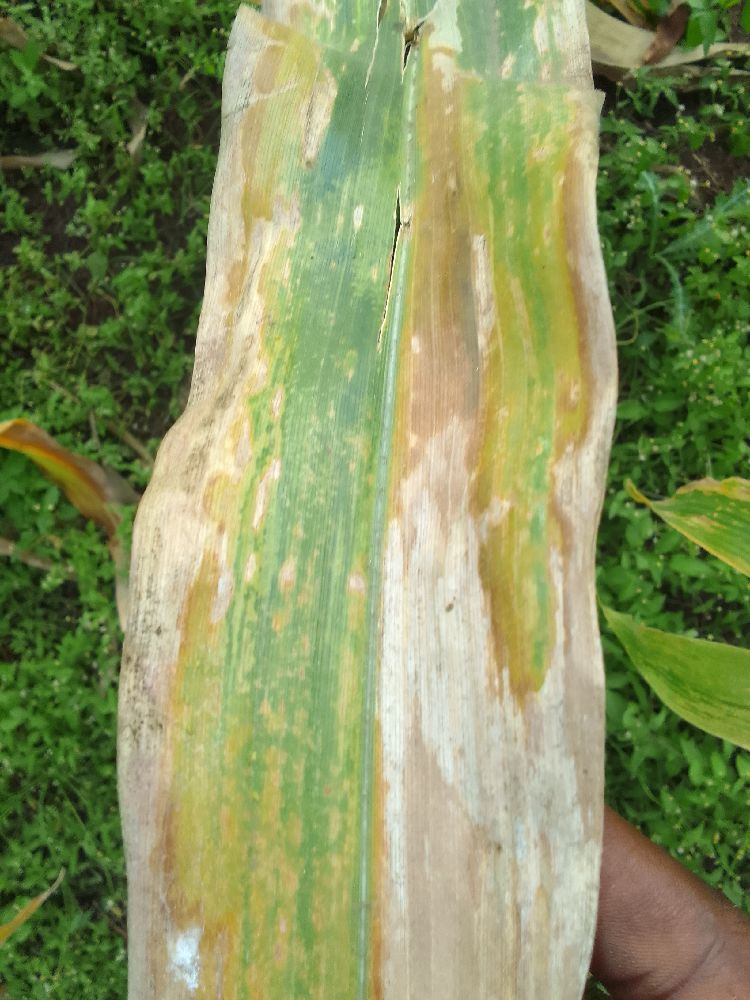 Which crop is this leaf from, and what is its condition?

maize, maize lethal necrosis
